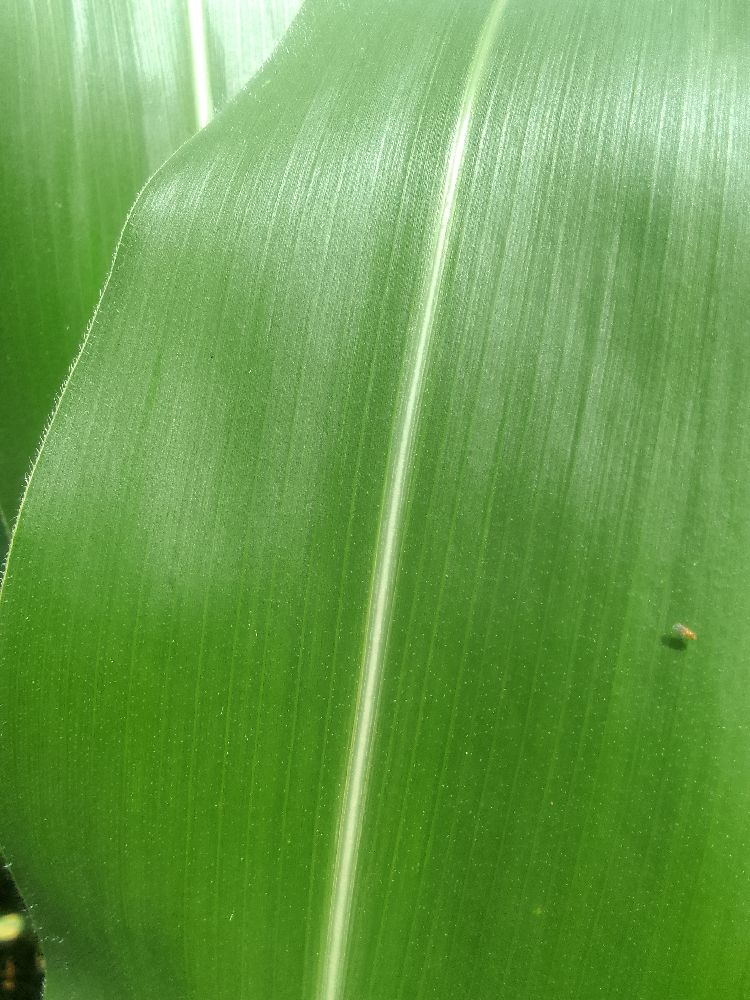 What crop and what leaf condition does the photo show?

maize, healthy
